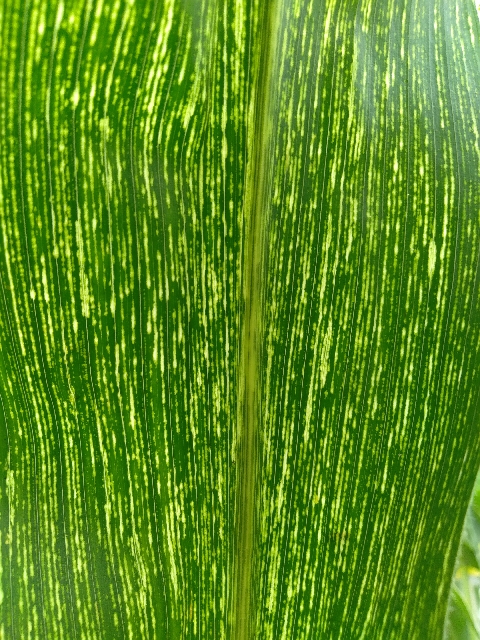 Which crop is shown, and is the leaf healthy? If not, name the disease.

maize, maize streak virus
